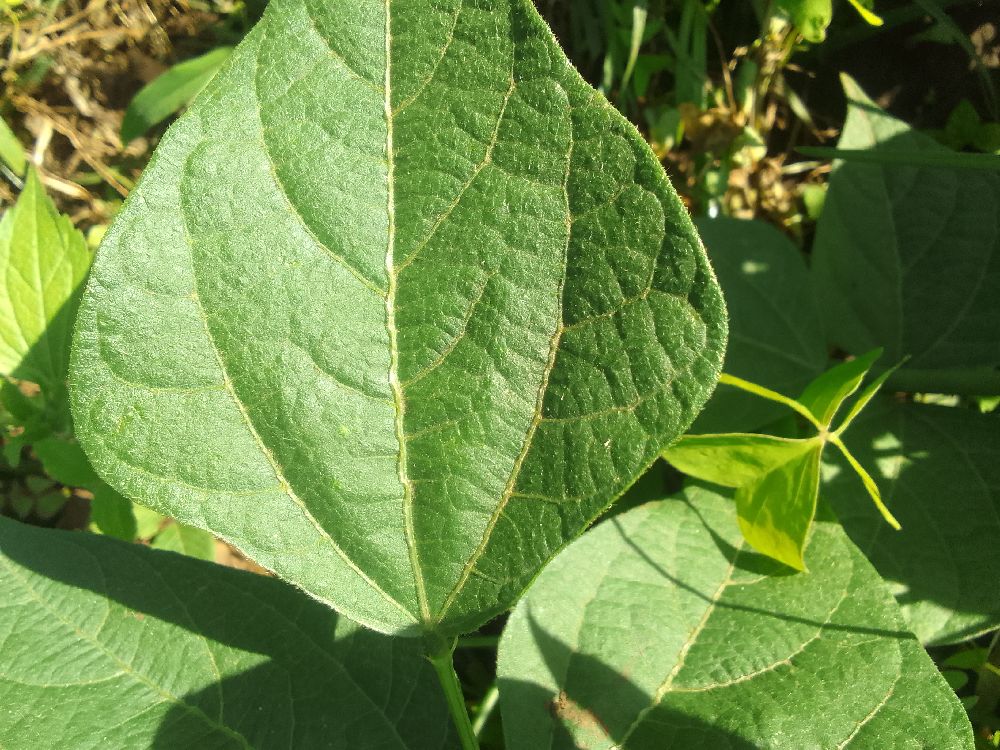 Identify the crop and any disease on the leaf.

common bean, healthy
